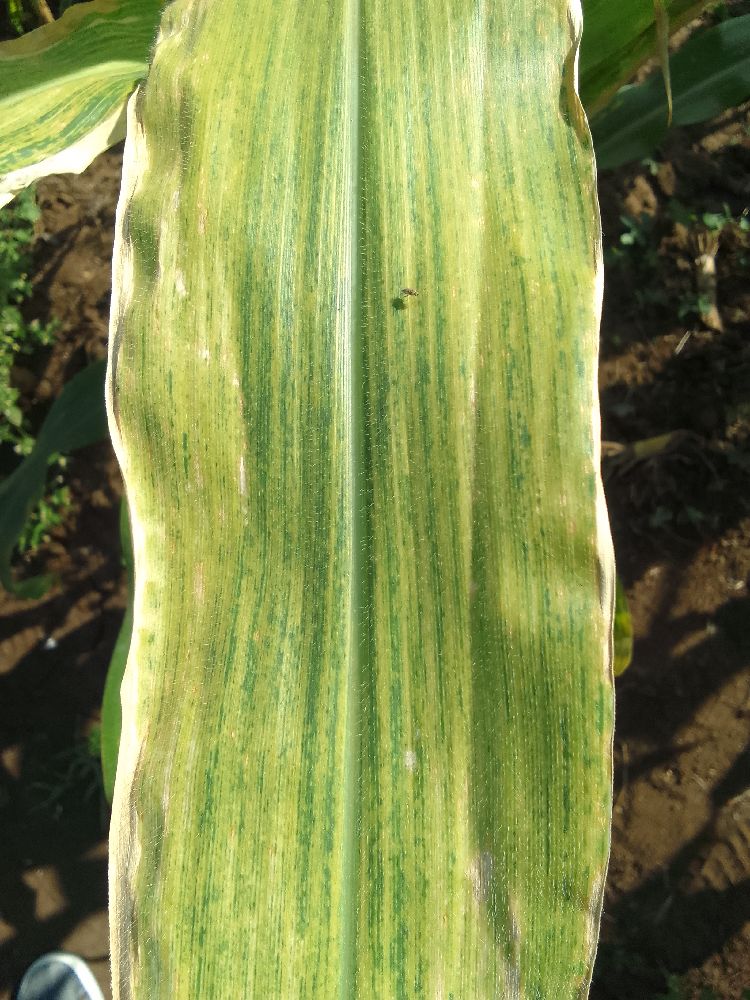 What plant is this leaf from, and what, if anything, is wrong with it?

maize, maize lethal necrosis
